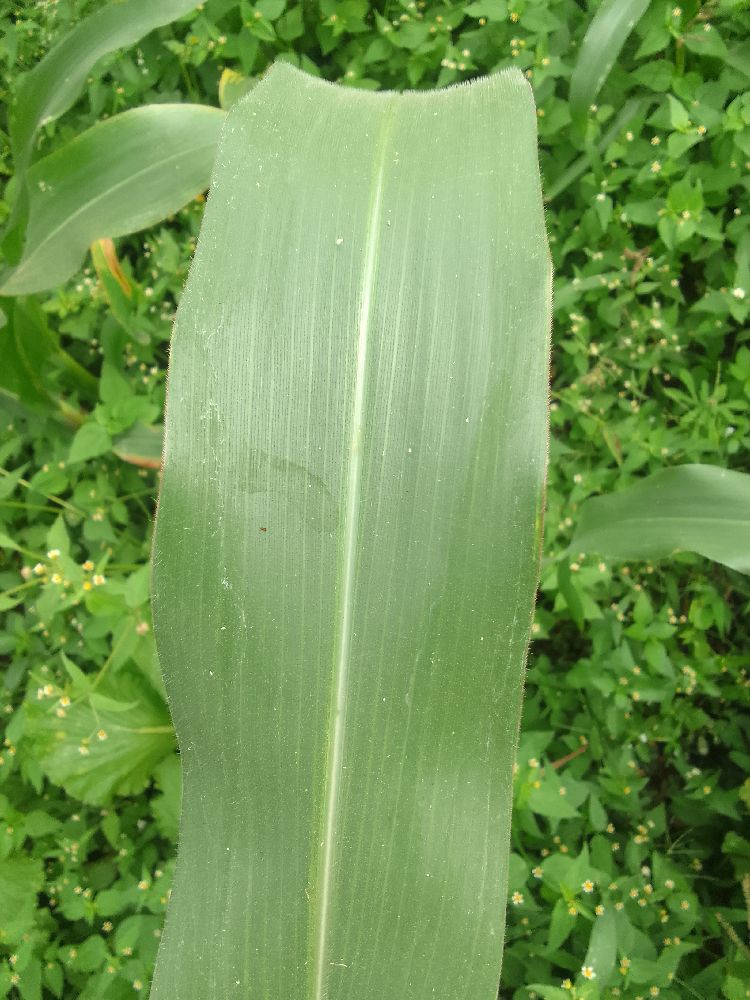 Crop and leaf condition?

maize, healthy
